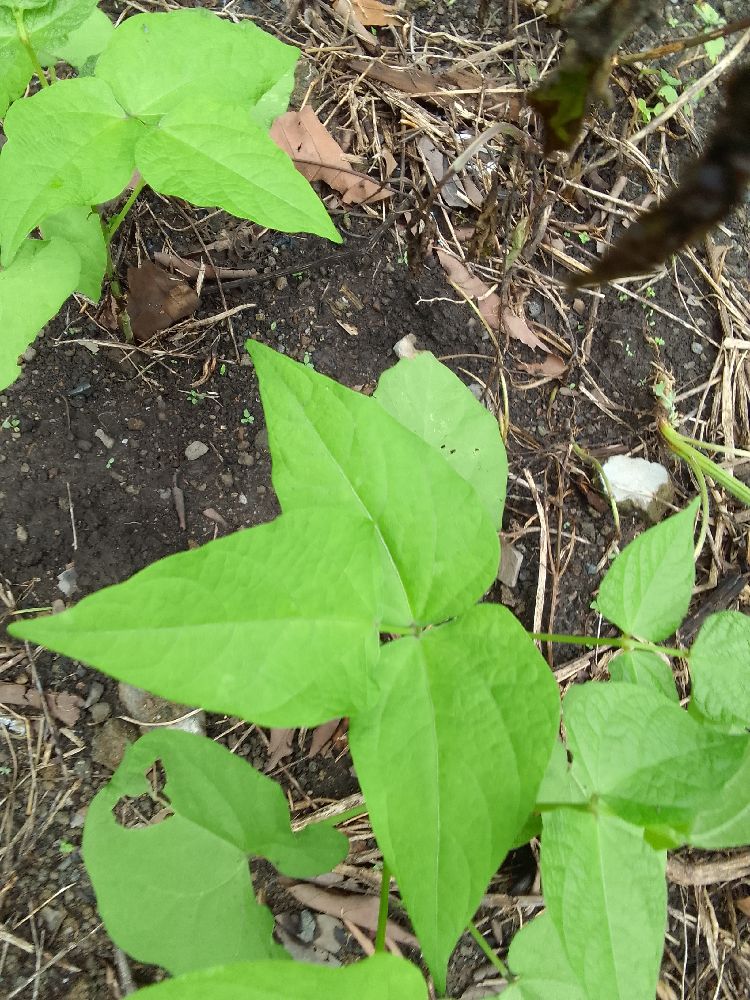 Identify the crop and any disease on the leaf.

common bean, healthy
